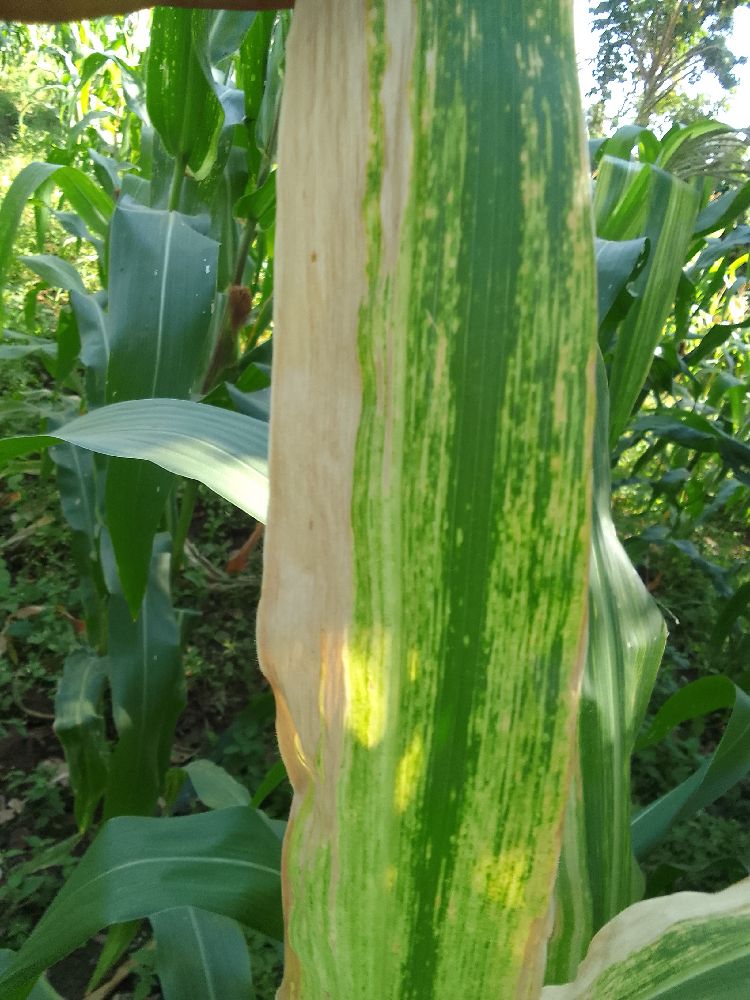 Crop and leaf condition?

maize, maize lethal necrosis
